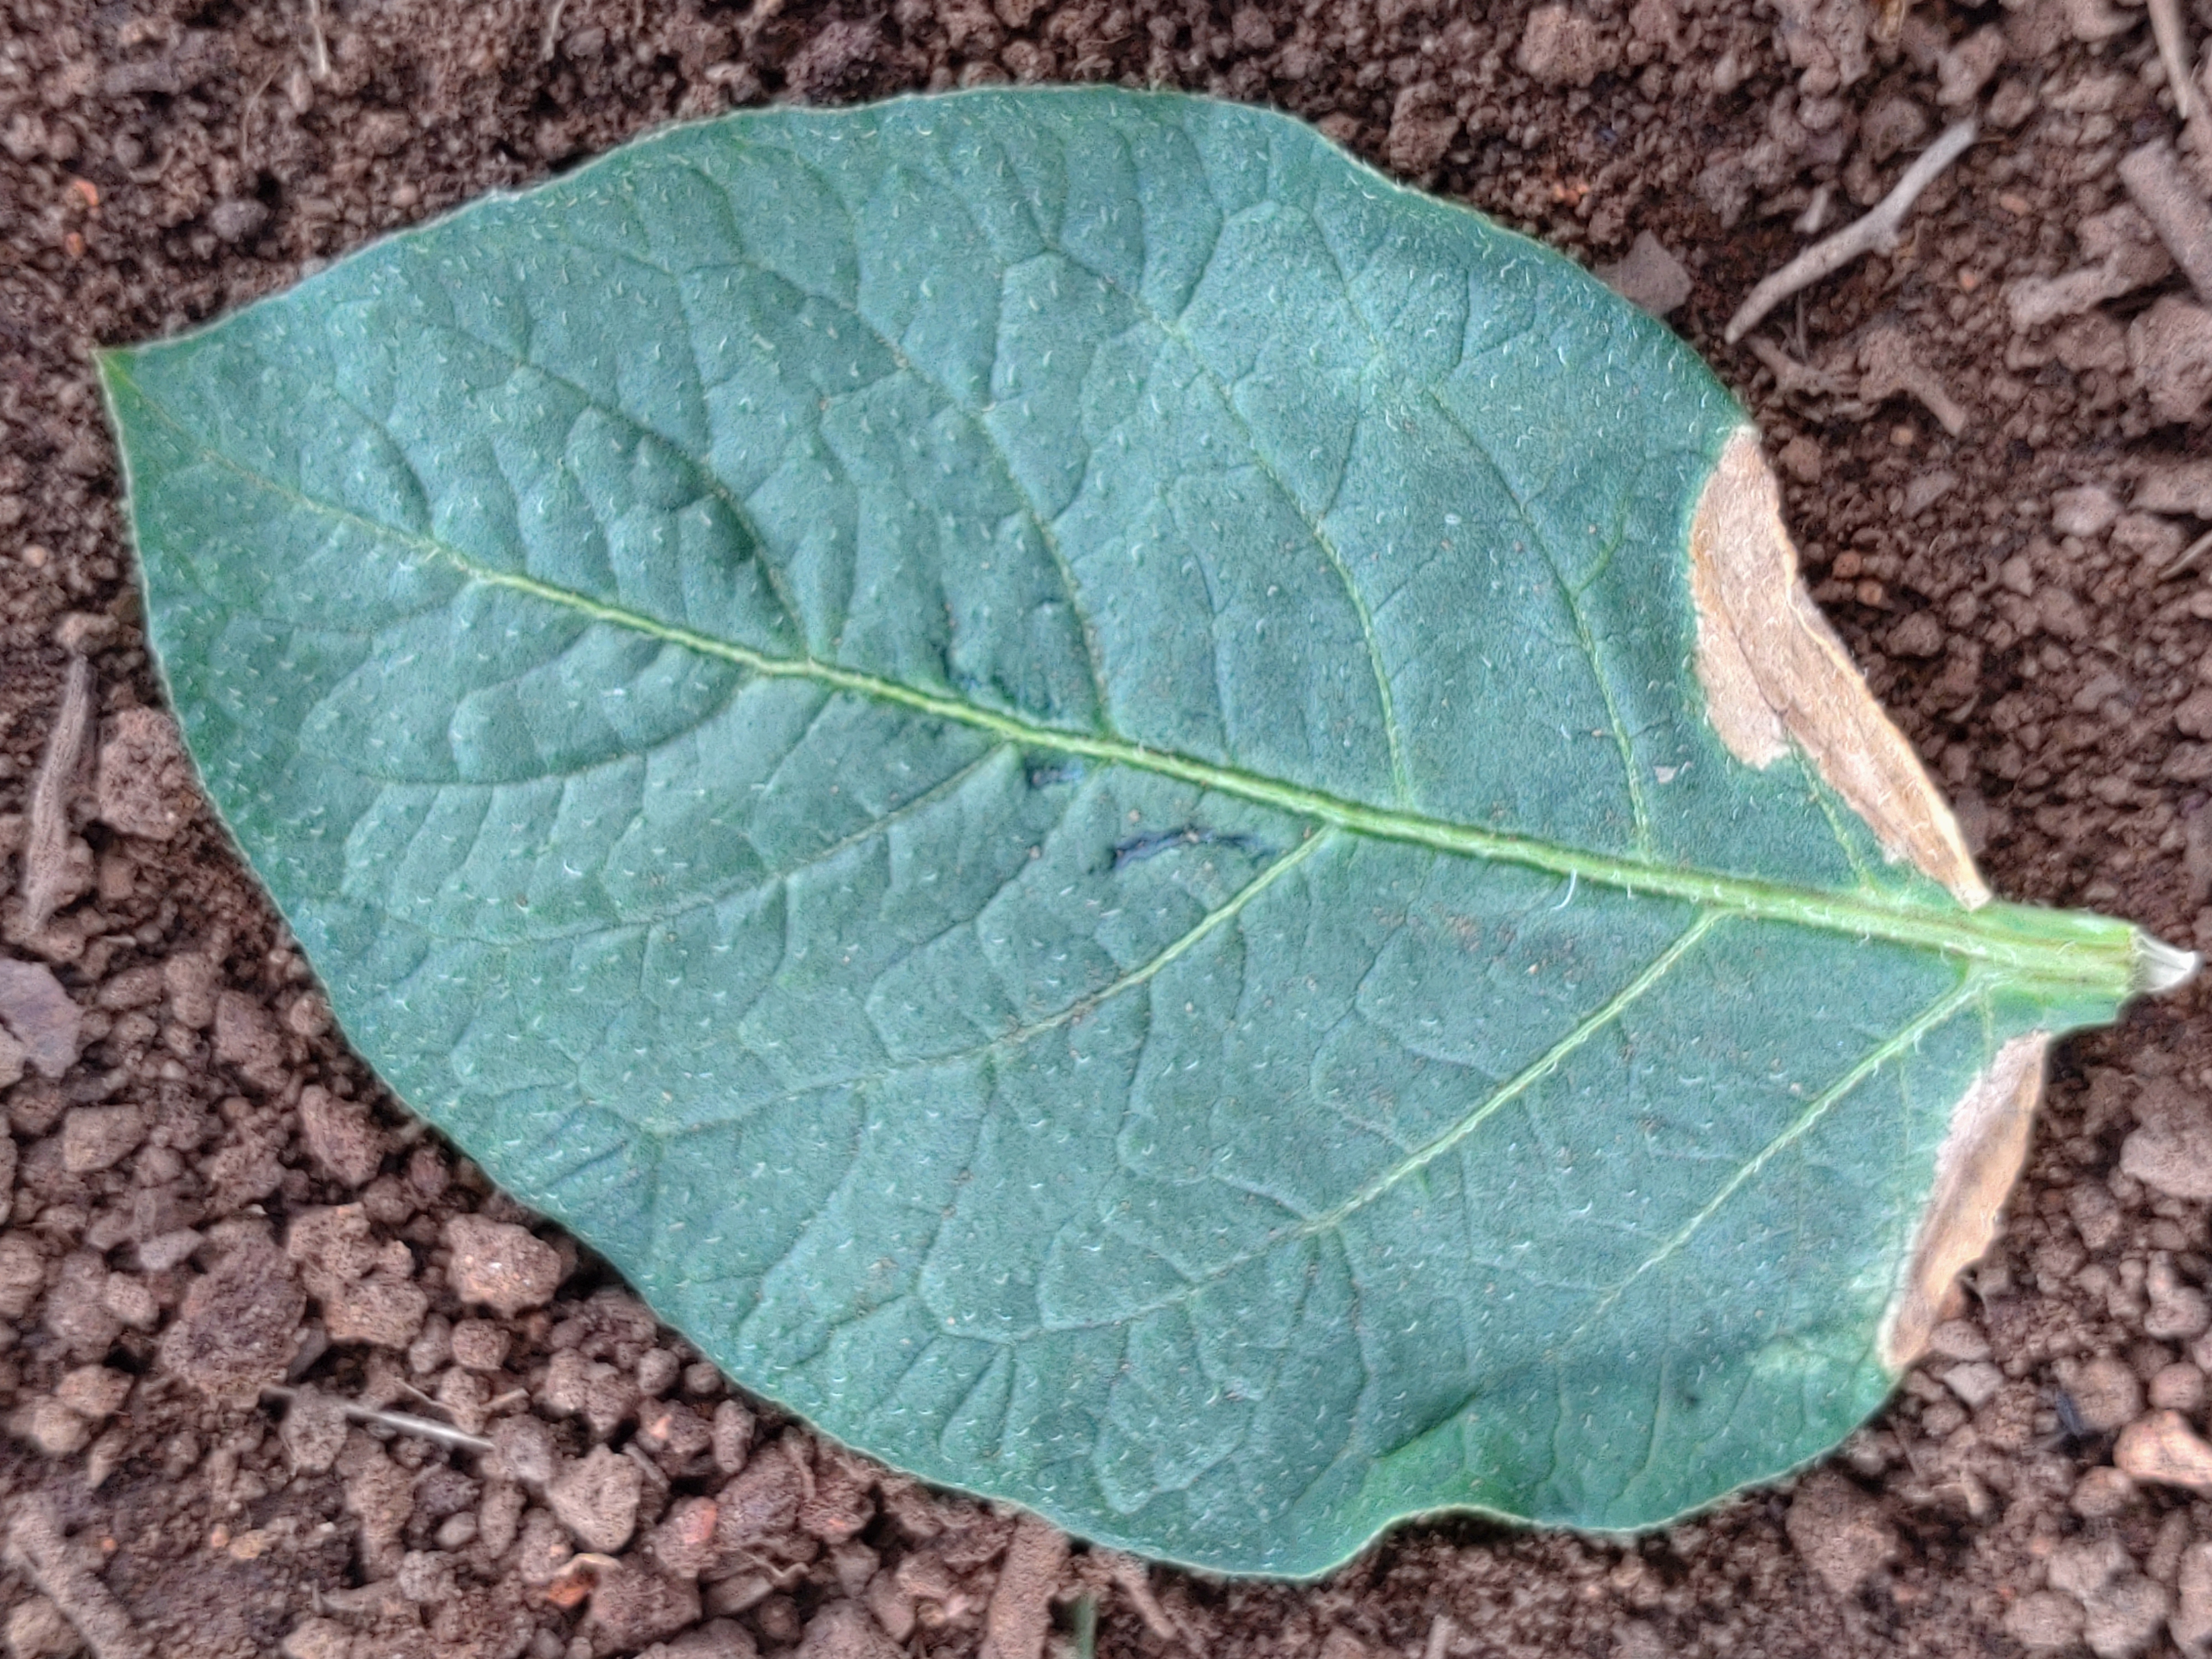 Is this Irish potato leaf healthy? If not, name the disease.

early blight
